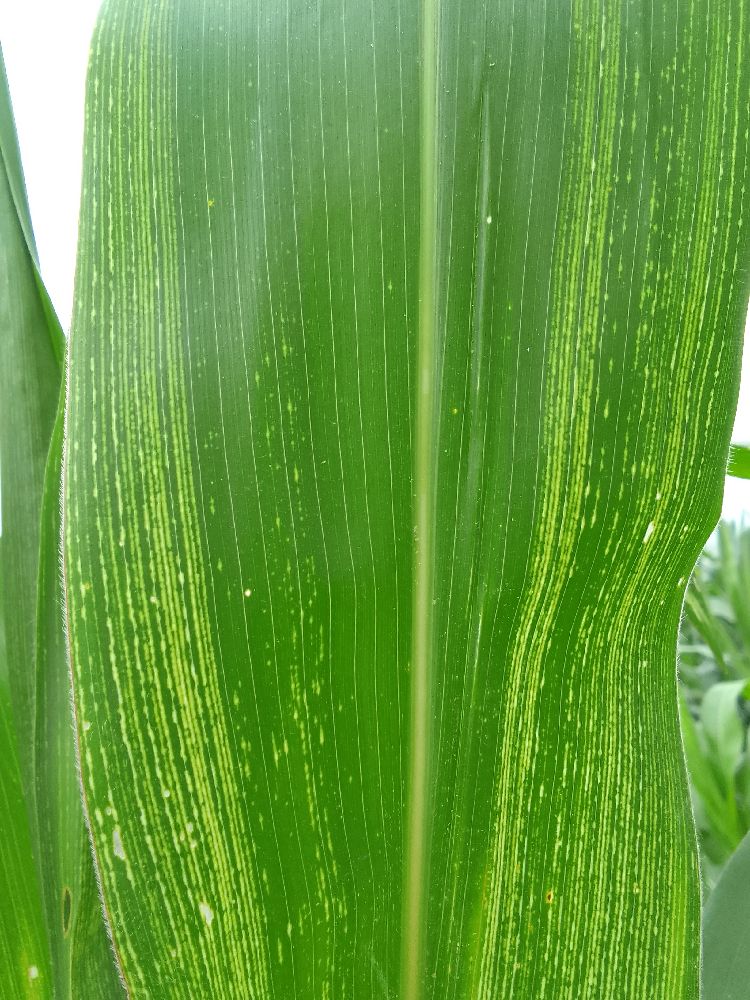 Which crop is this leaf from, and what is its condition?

maize, maize streak virus
